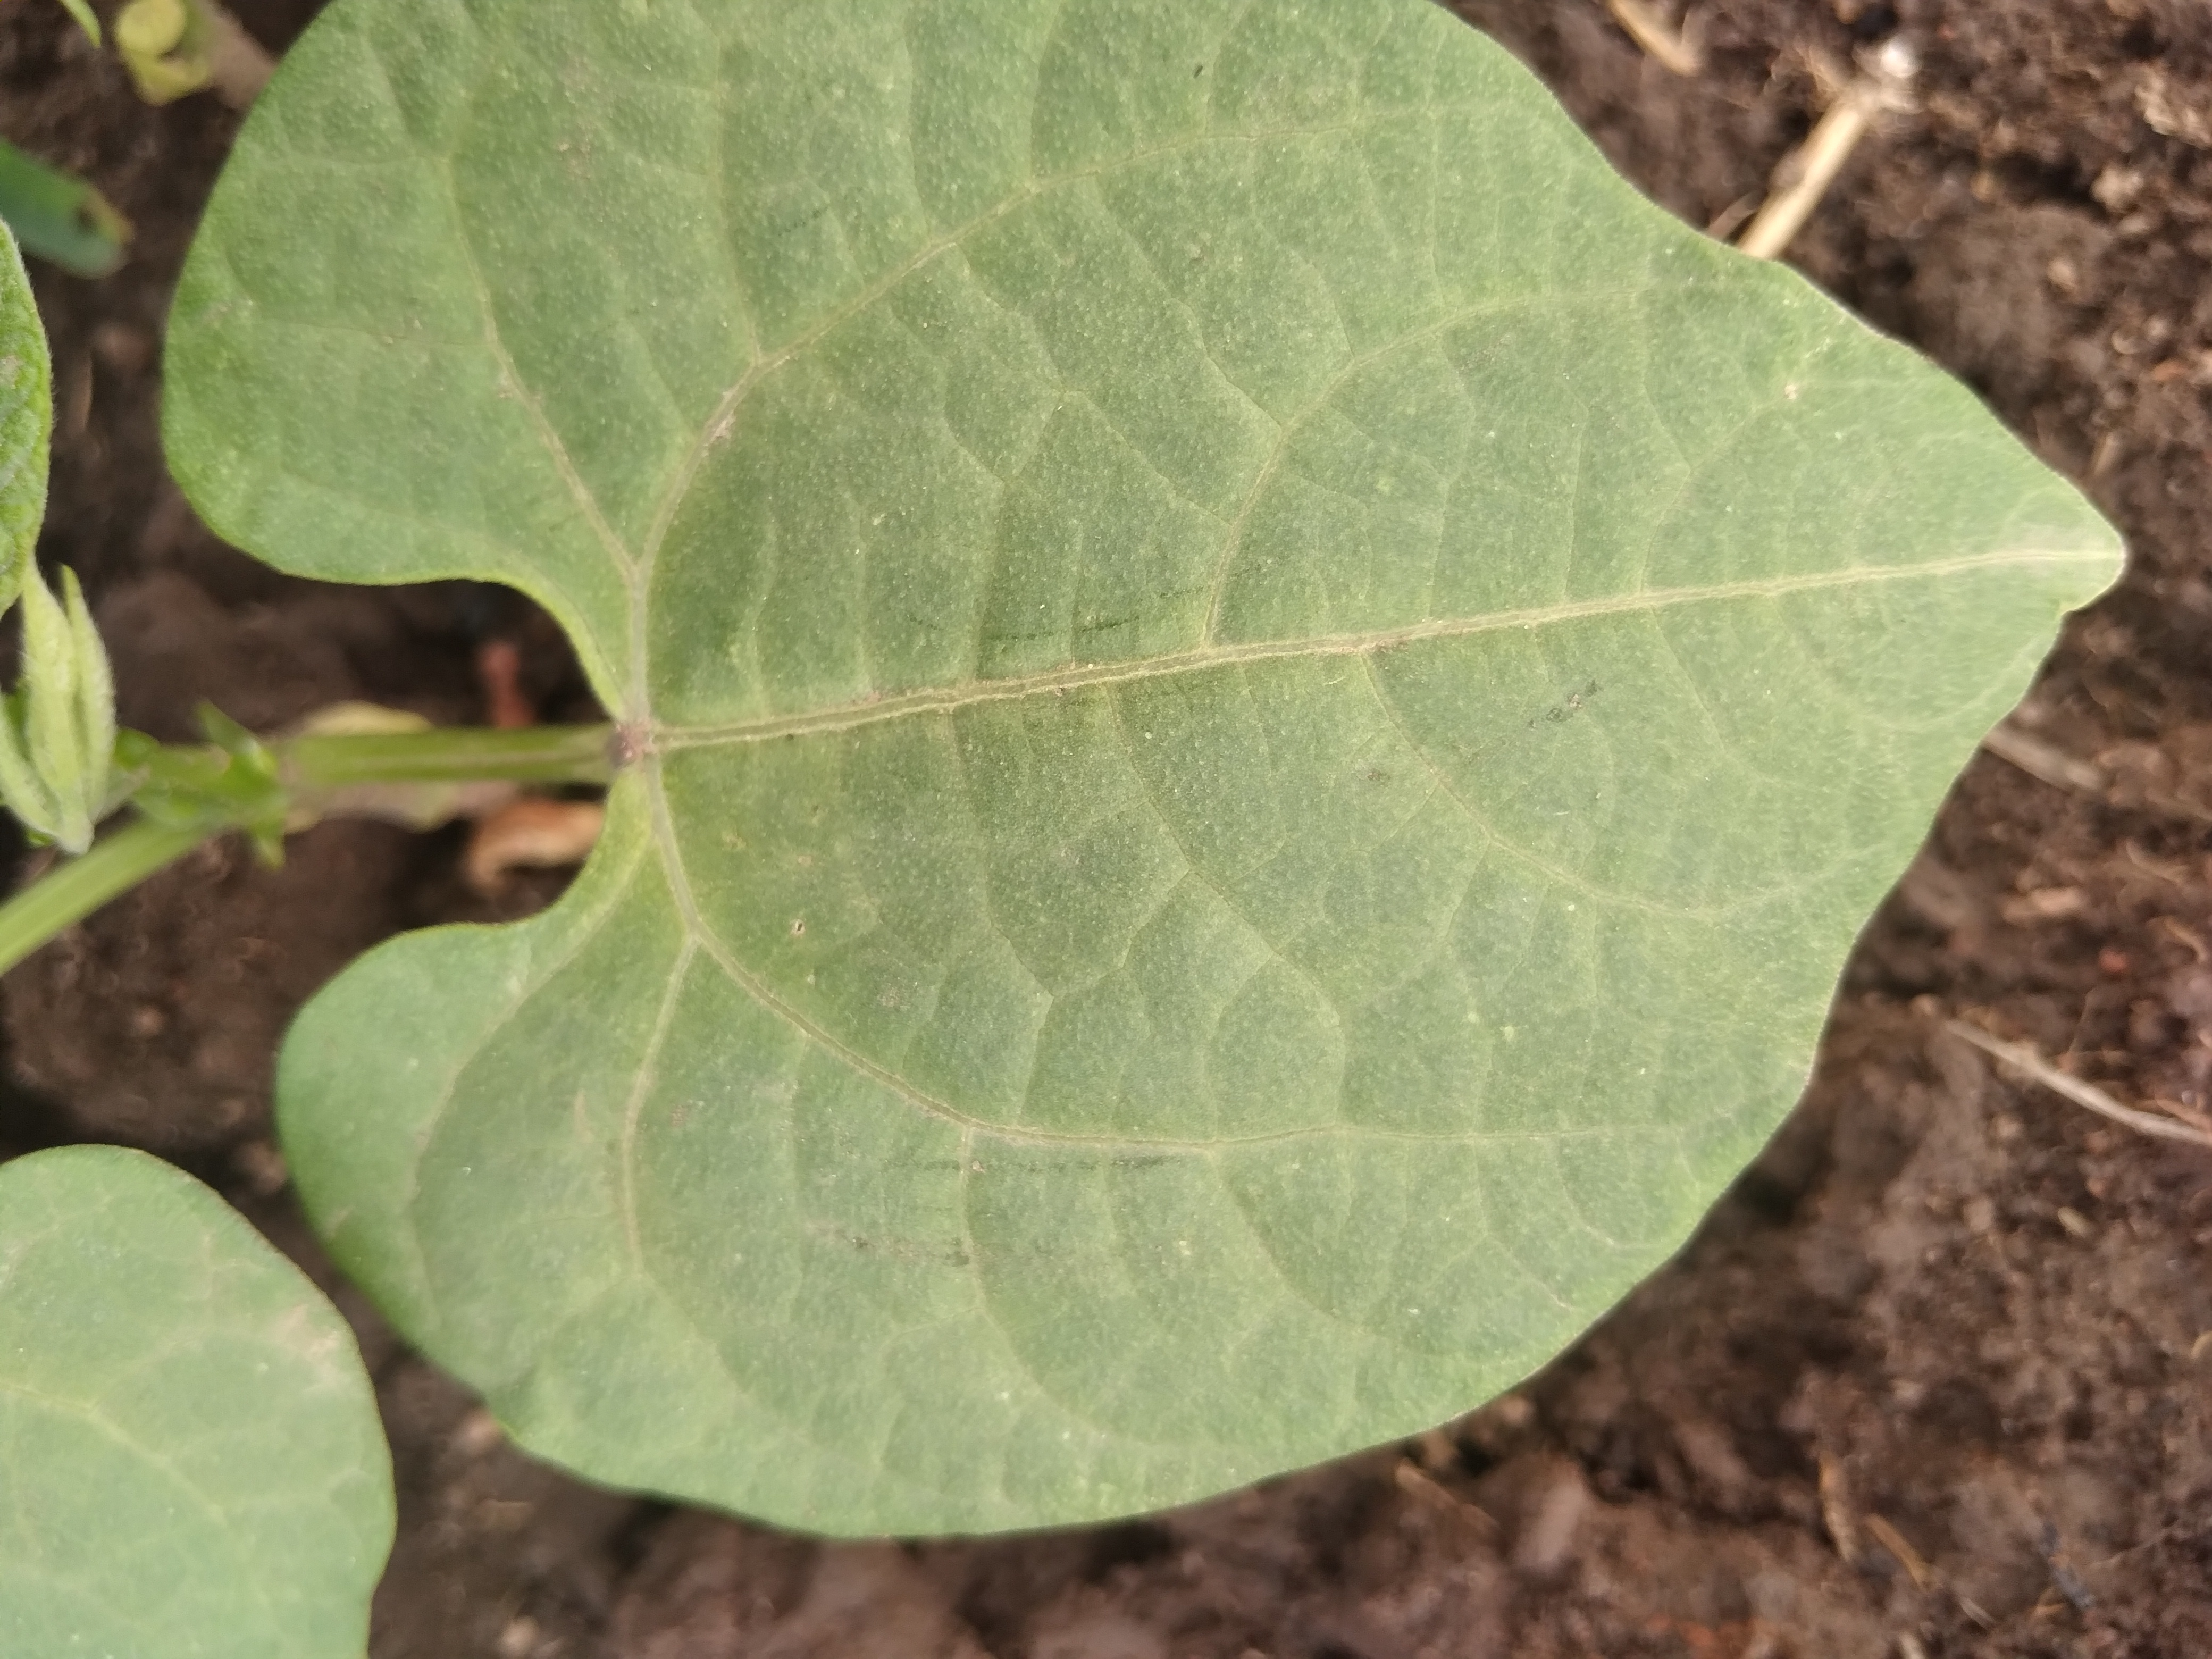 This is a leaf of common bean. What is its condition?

healthy
